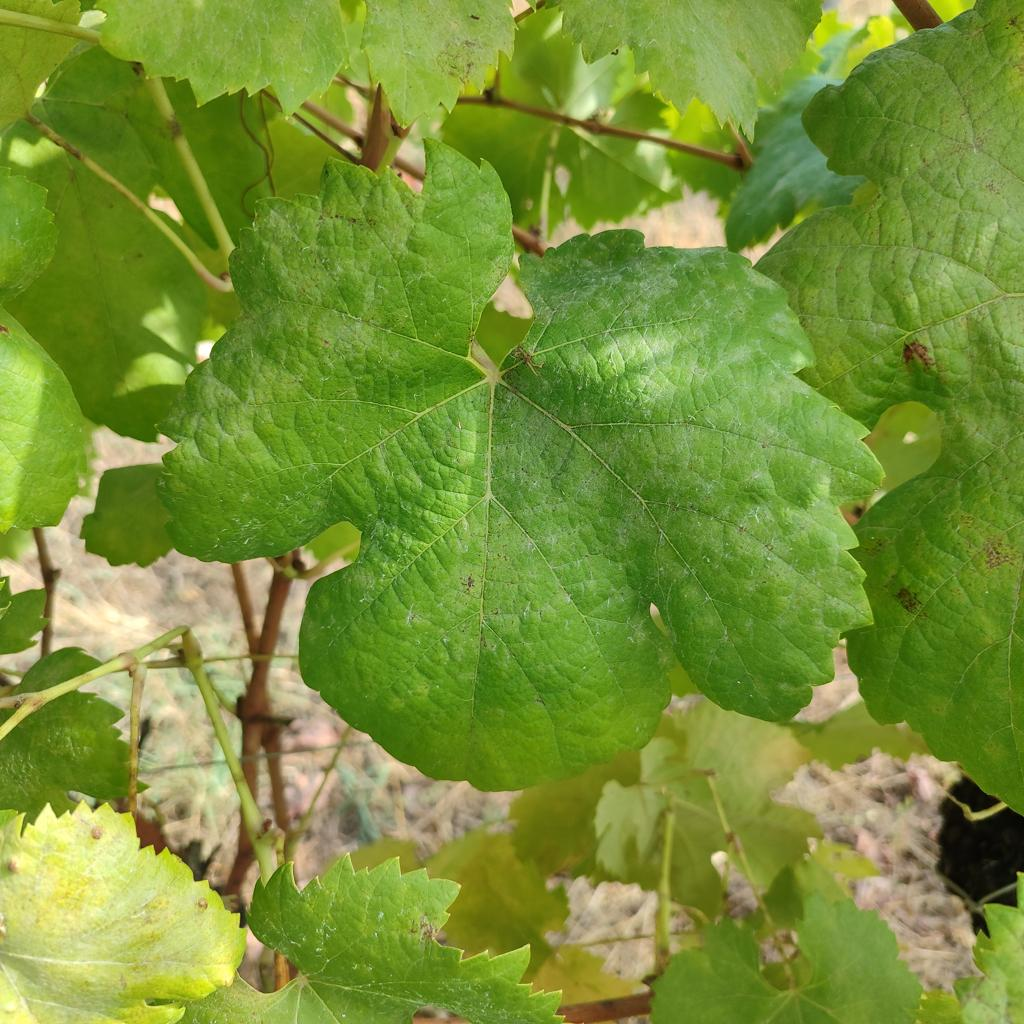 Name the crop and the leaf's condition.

grapevine, powdery mildew
